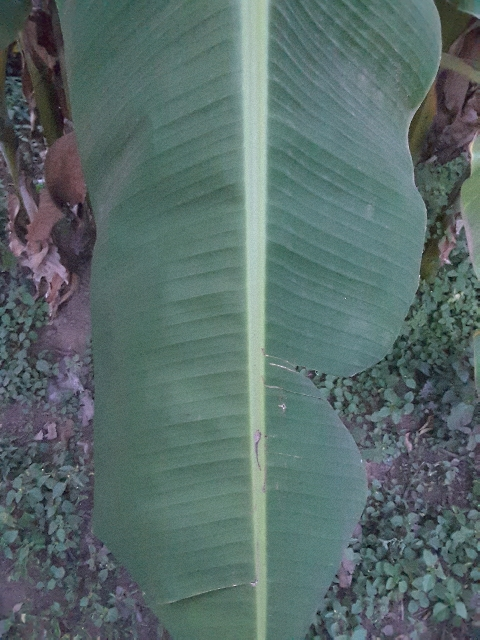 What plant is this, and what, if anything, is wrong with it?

banana, healthy
